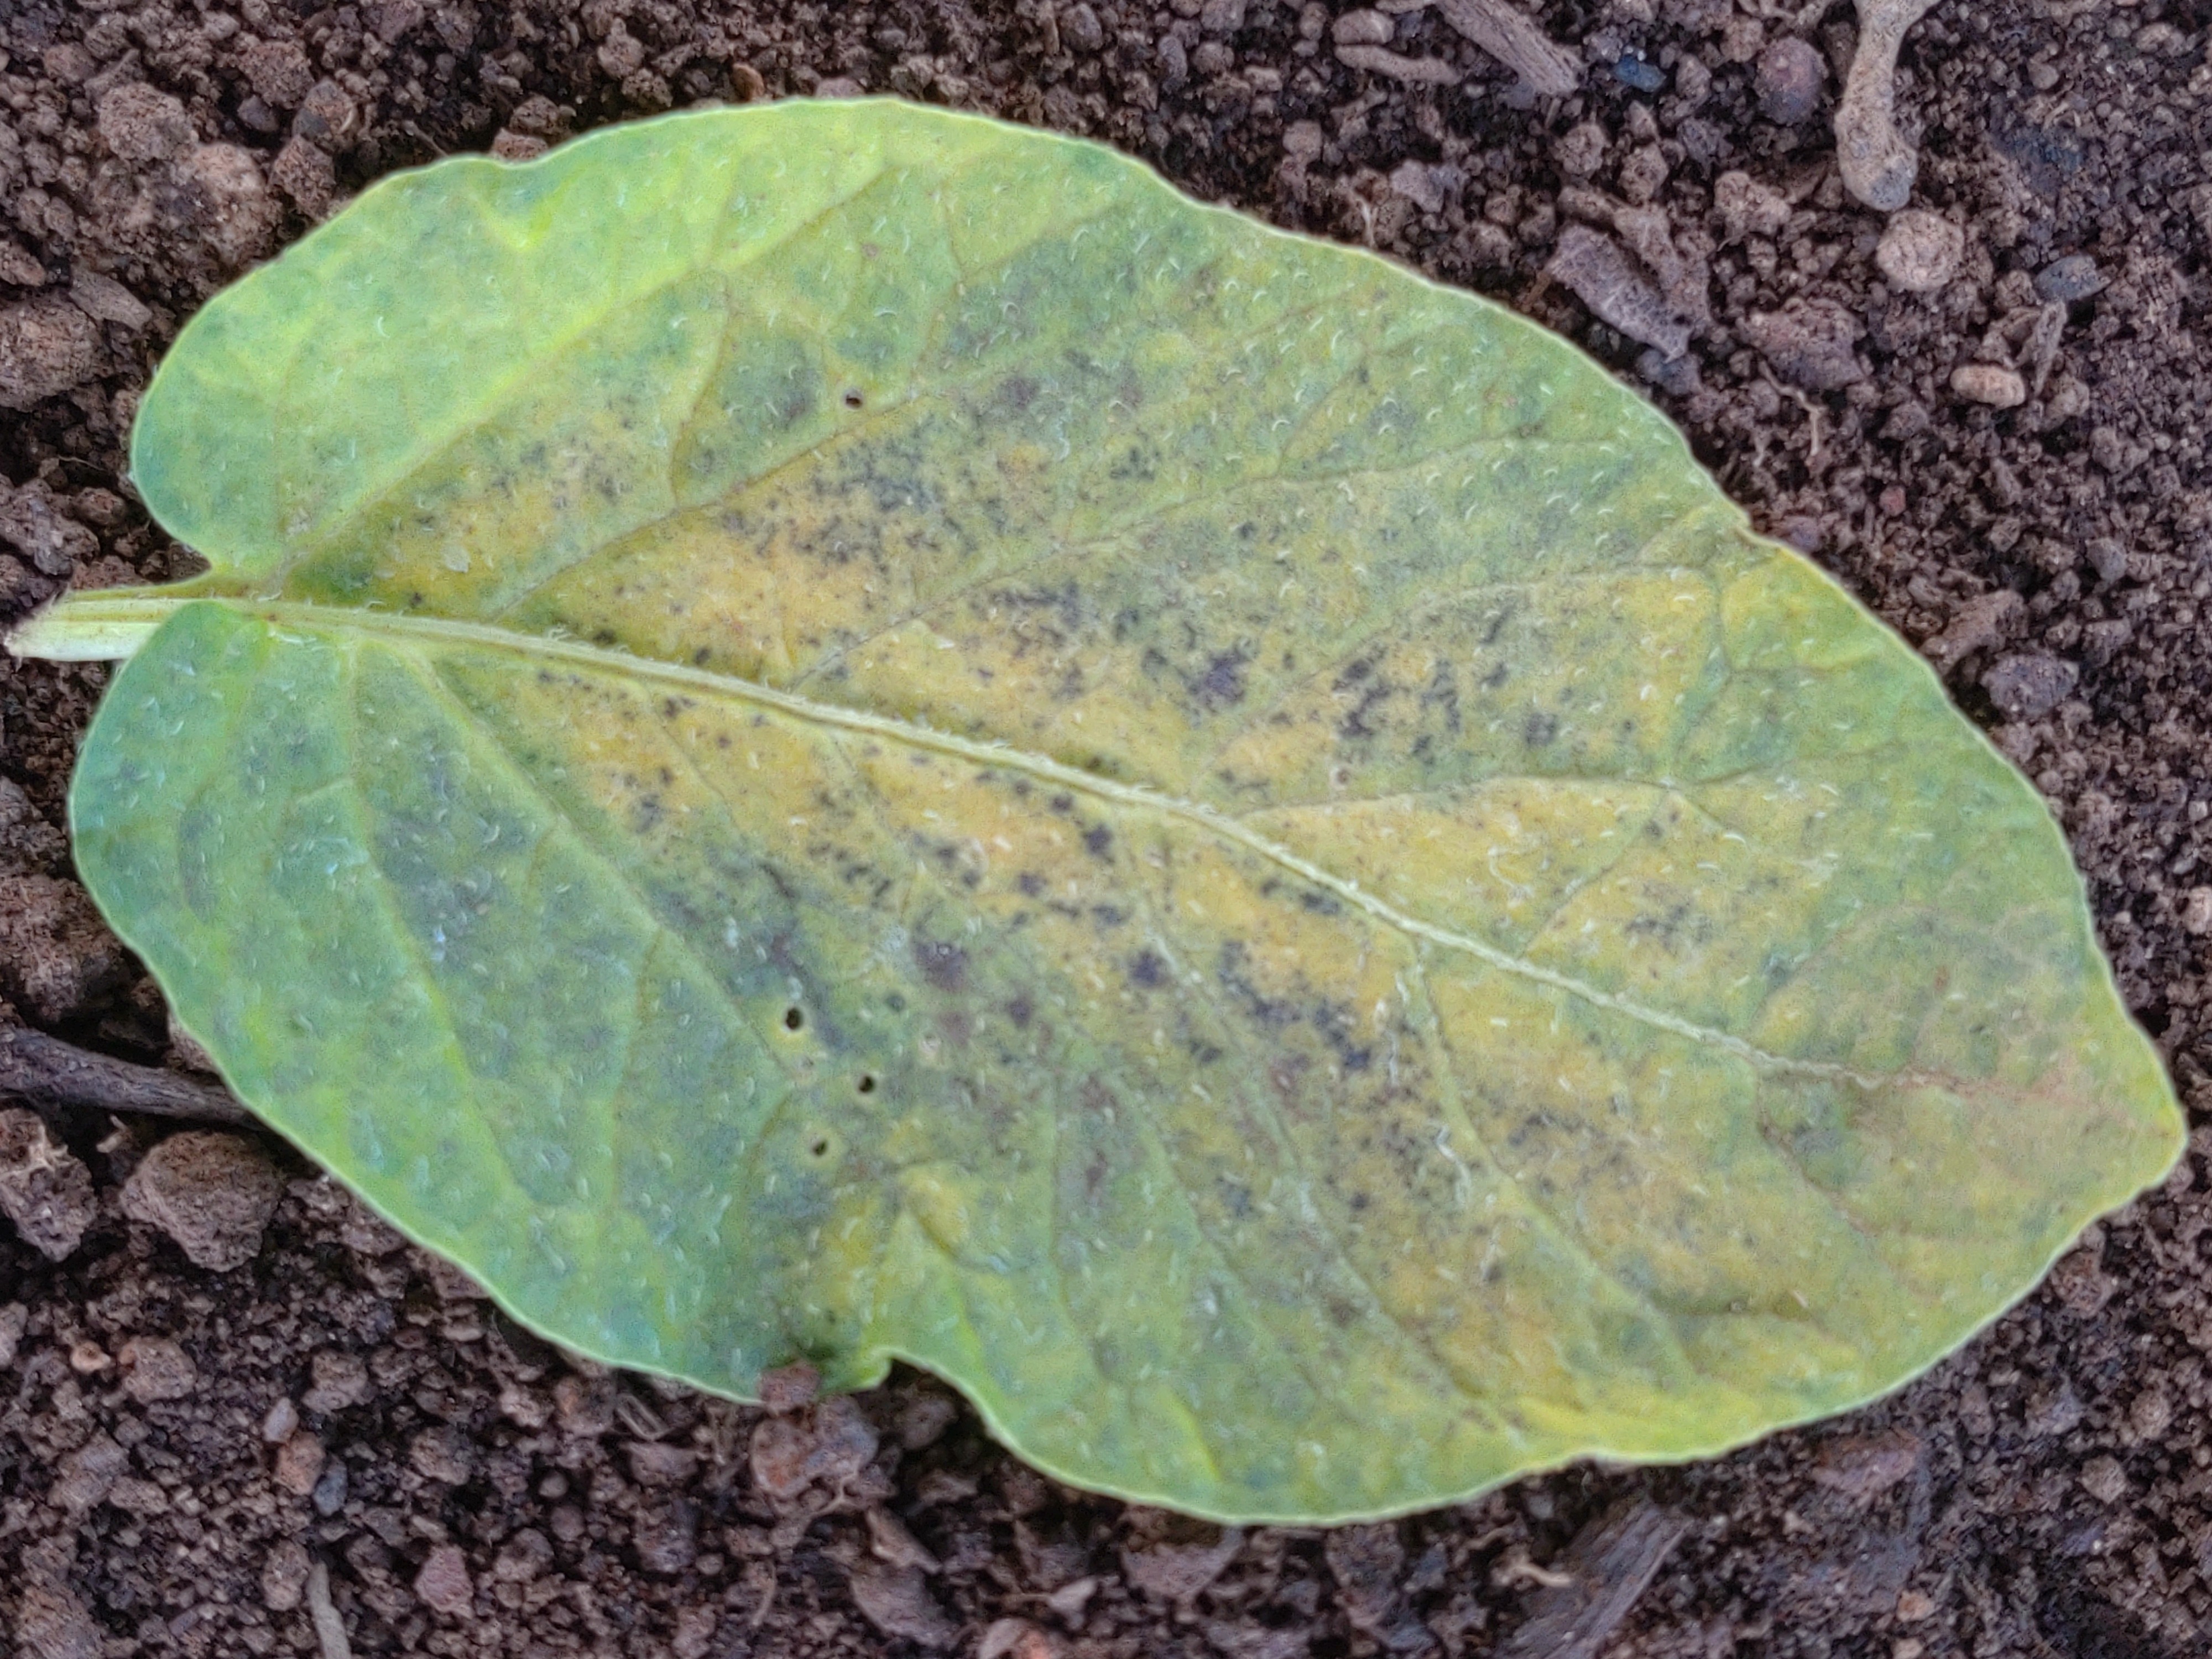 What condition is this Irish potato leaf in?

late blight
